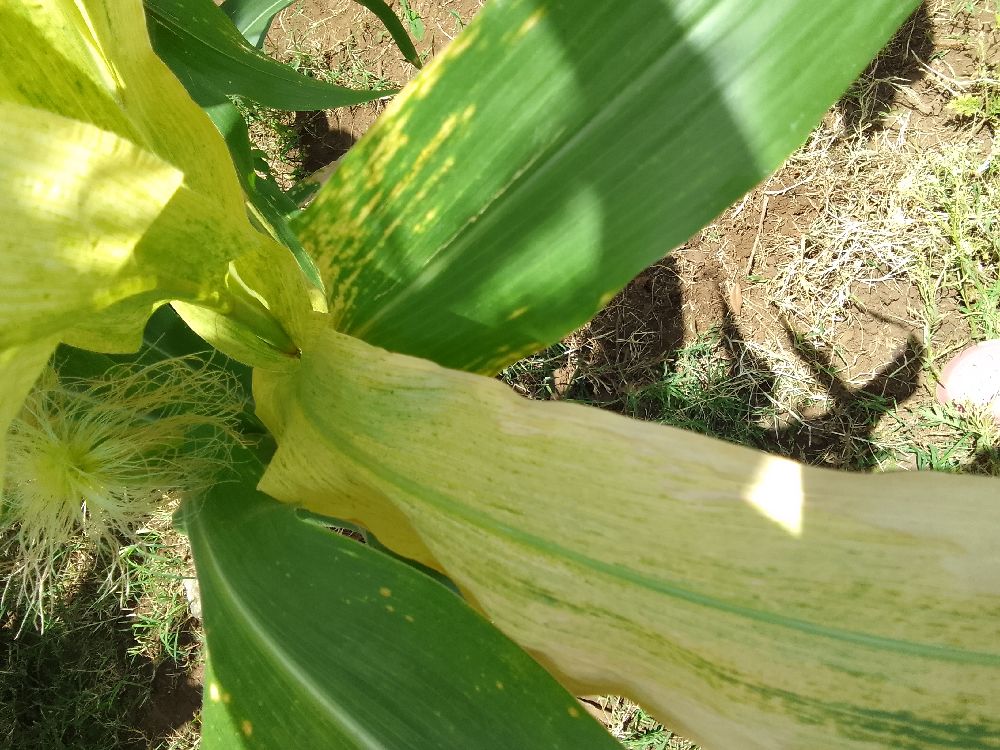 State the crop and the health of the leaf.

maize, maize lethal necrosis
